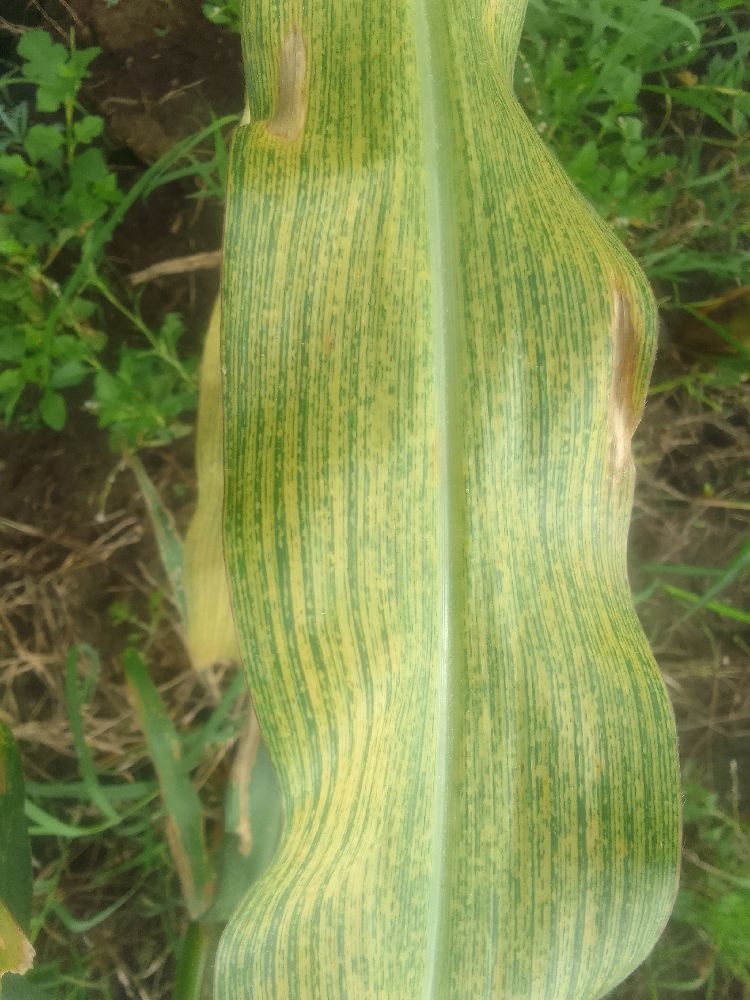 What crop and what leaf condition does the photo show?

maize, maize streak virus
